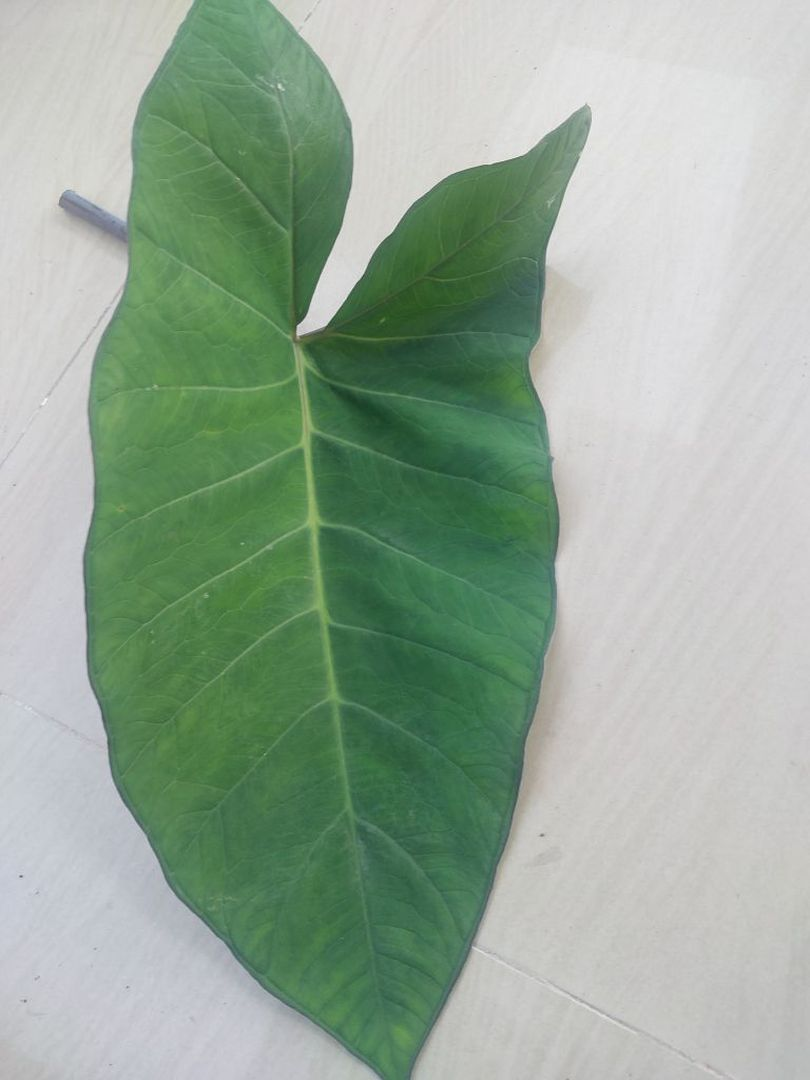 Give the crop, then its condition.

taro, healthy
